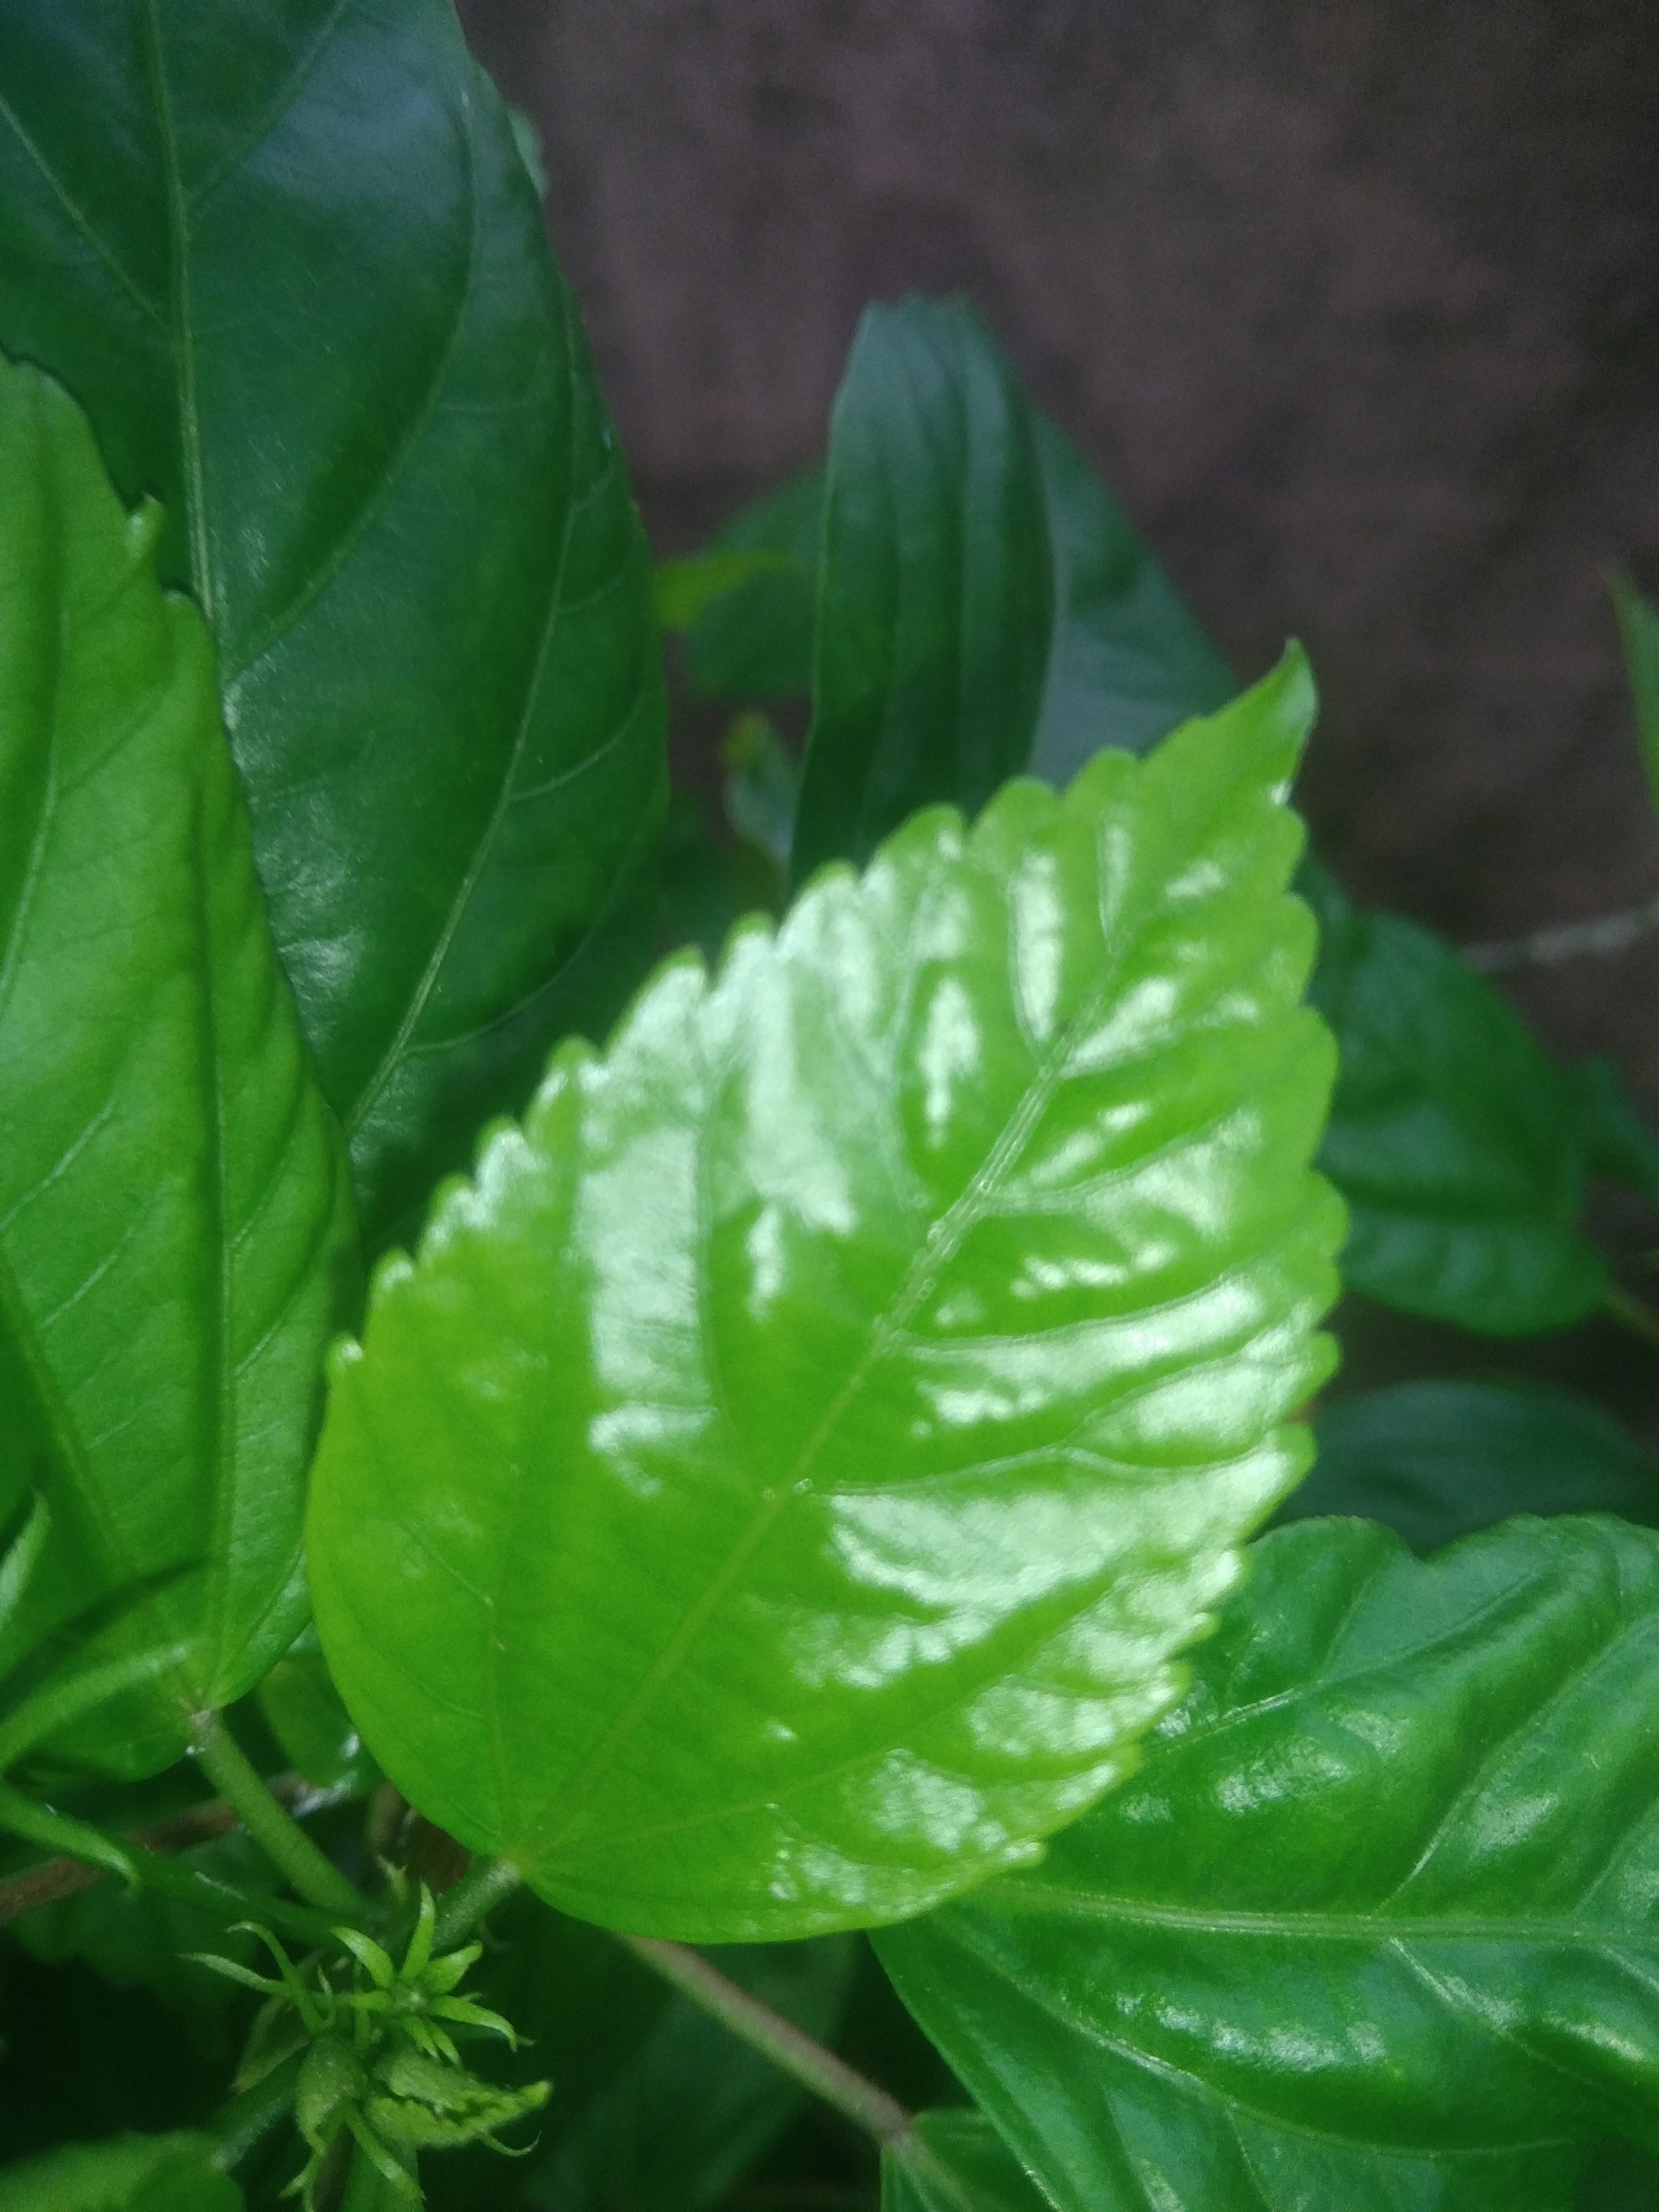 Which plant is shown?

hibiscus
